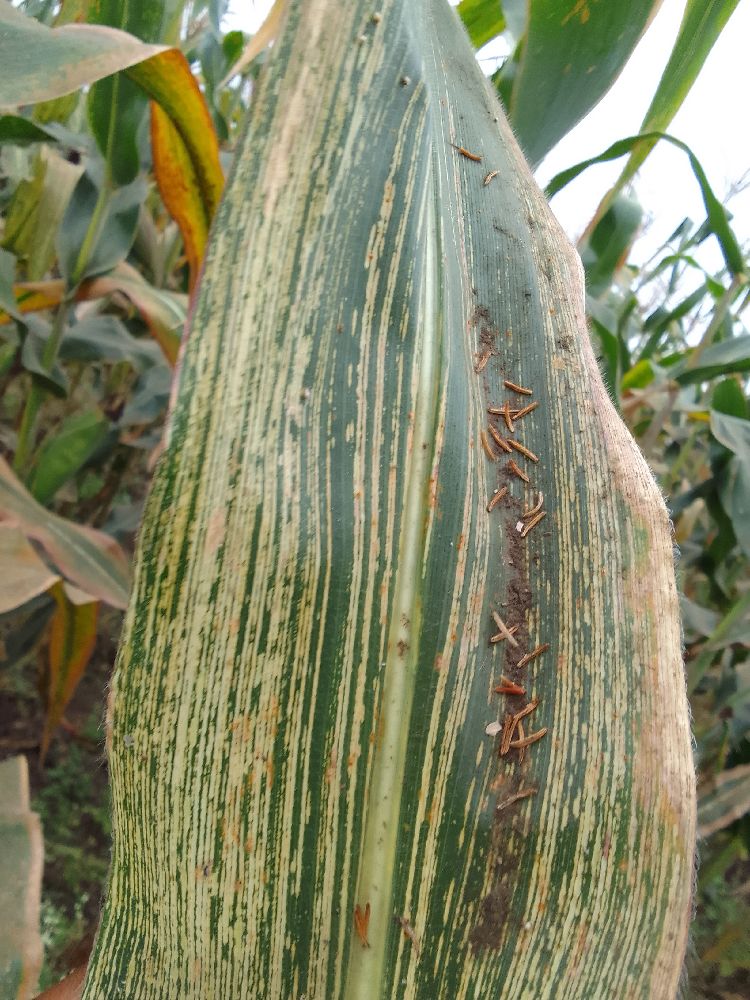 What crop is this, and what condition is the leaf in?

maize, maize streak virus
